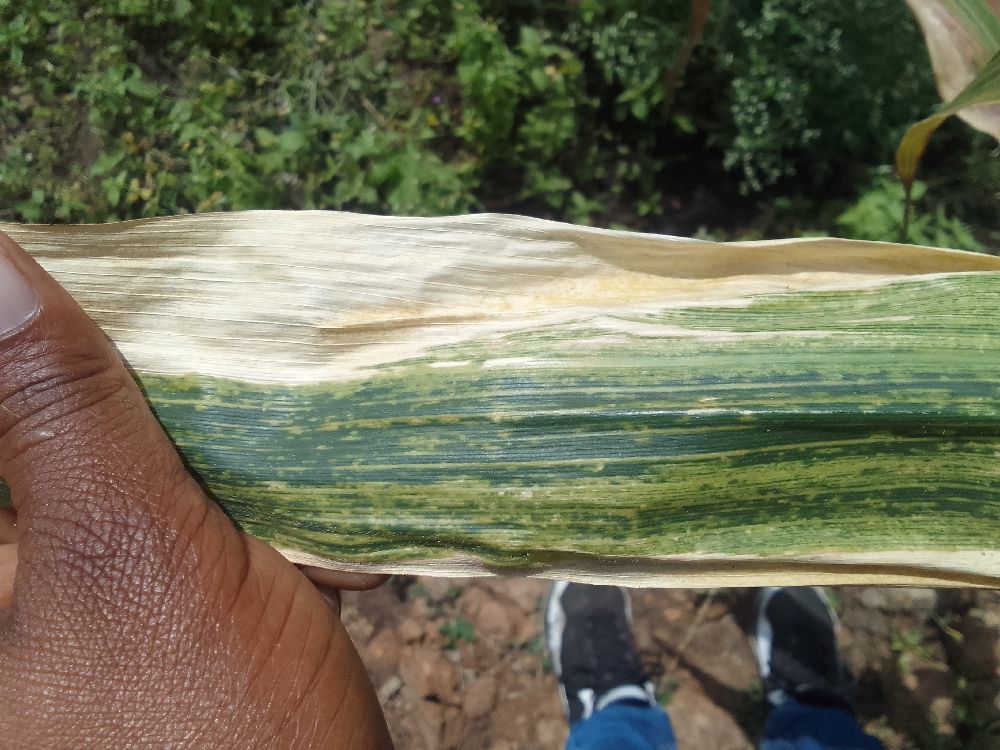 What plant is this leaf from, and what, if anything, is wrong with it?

maize, maize lethal necrosis
